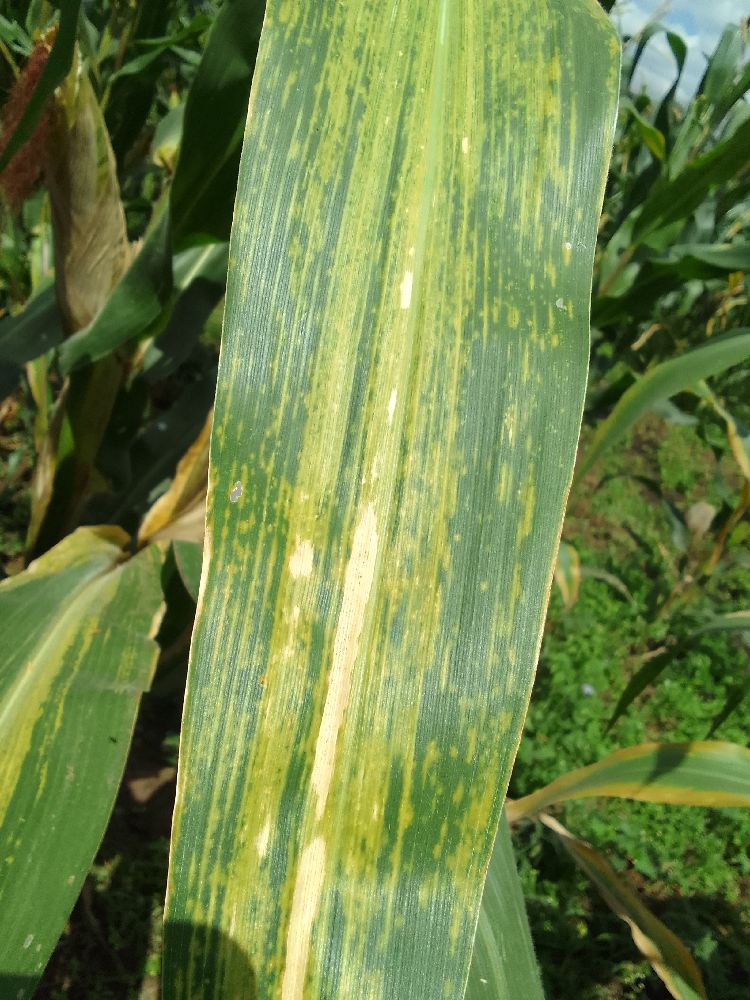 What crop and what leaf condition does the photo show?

maize, maize lethal necrosis
